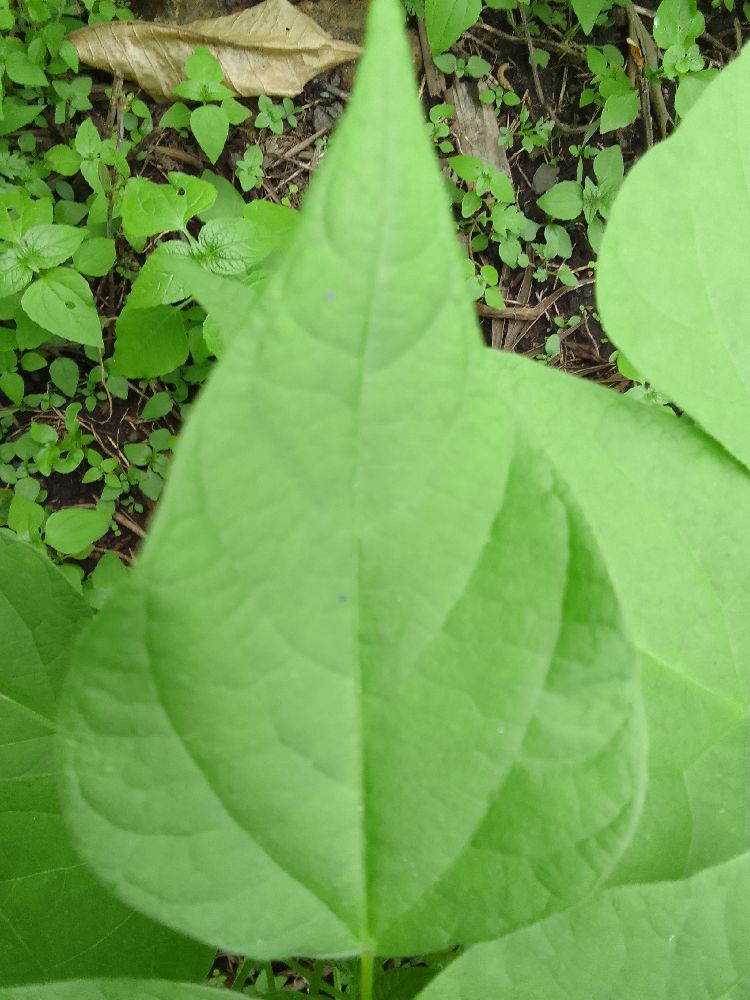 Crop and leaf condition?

common bean, healthy
